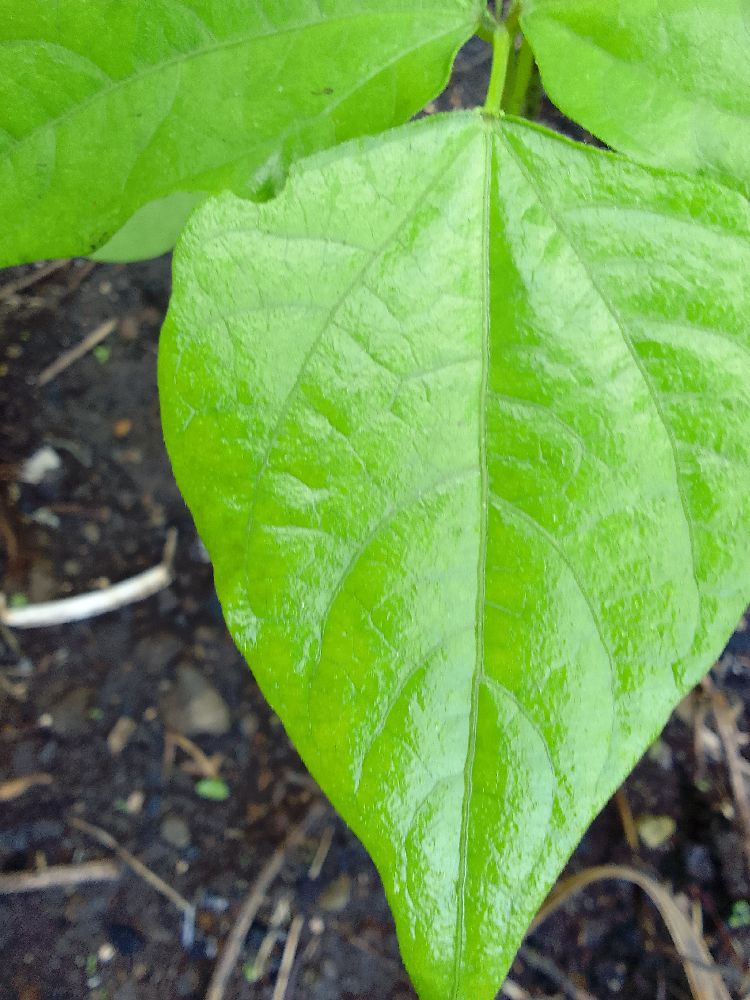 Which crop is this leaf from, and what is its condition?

common bean, healthy
